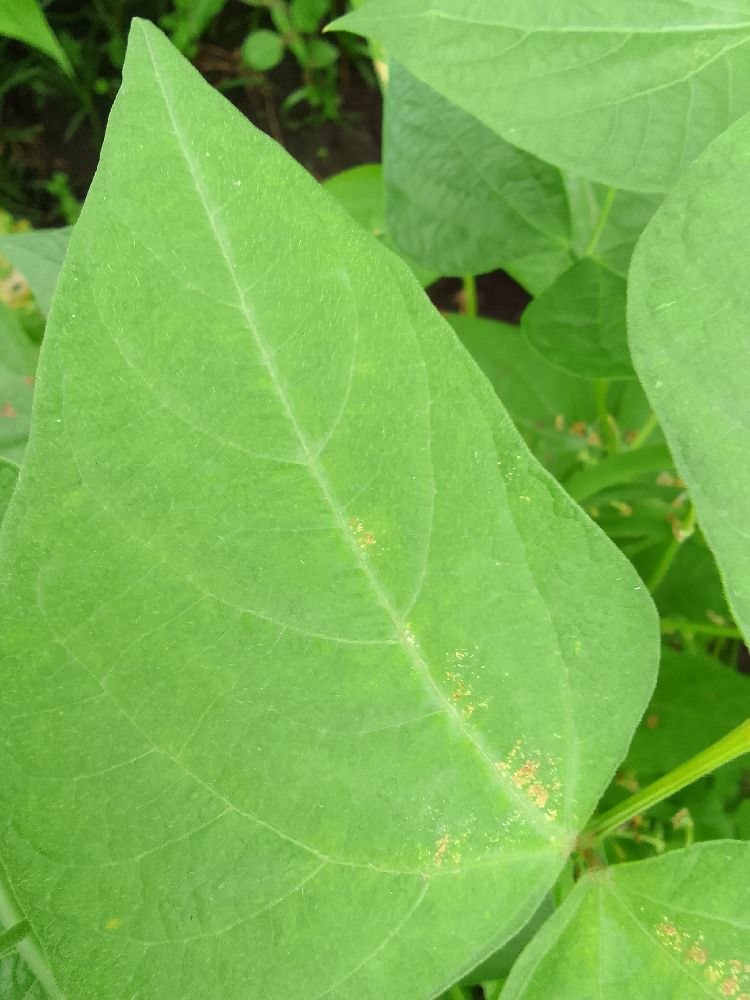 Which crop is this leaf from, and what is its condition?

common bean, healthy
